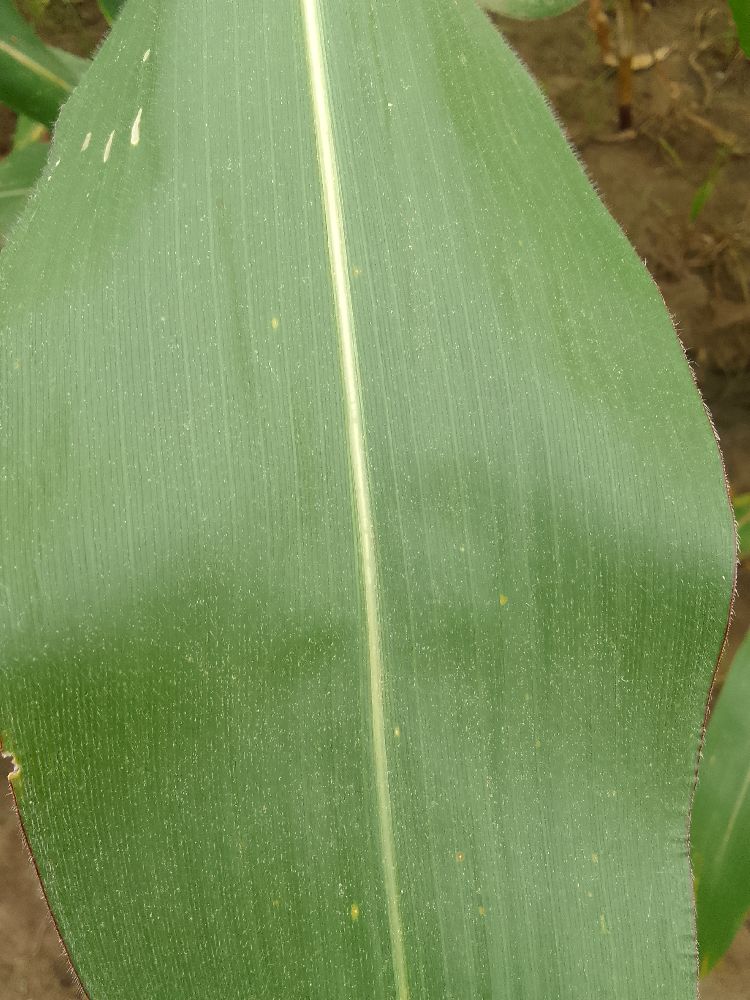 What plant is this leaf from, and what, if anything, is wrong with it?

maize, healthy
